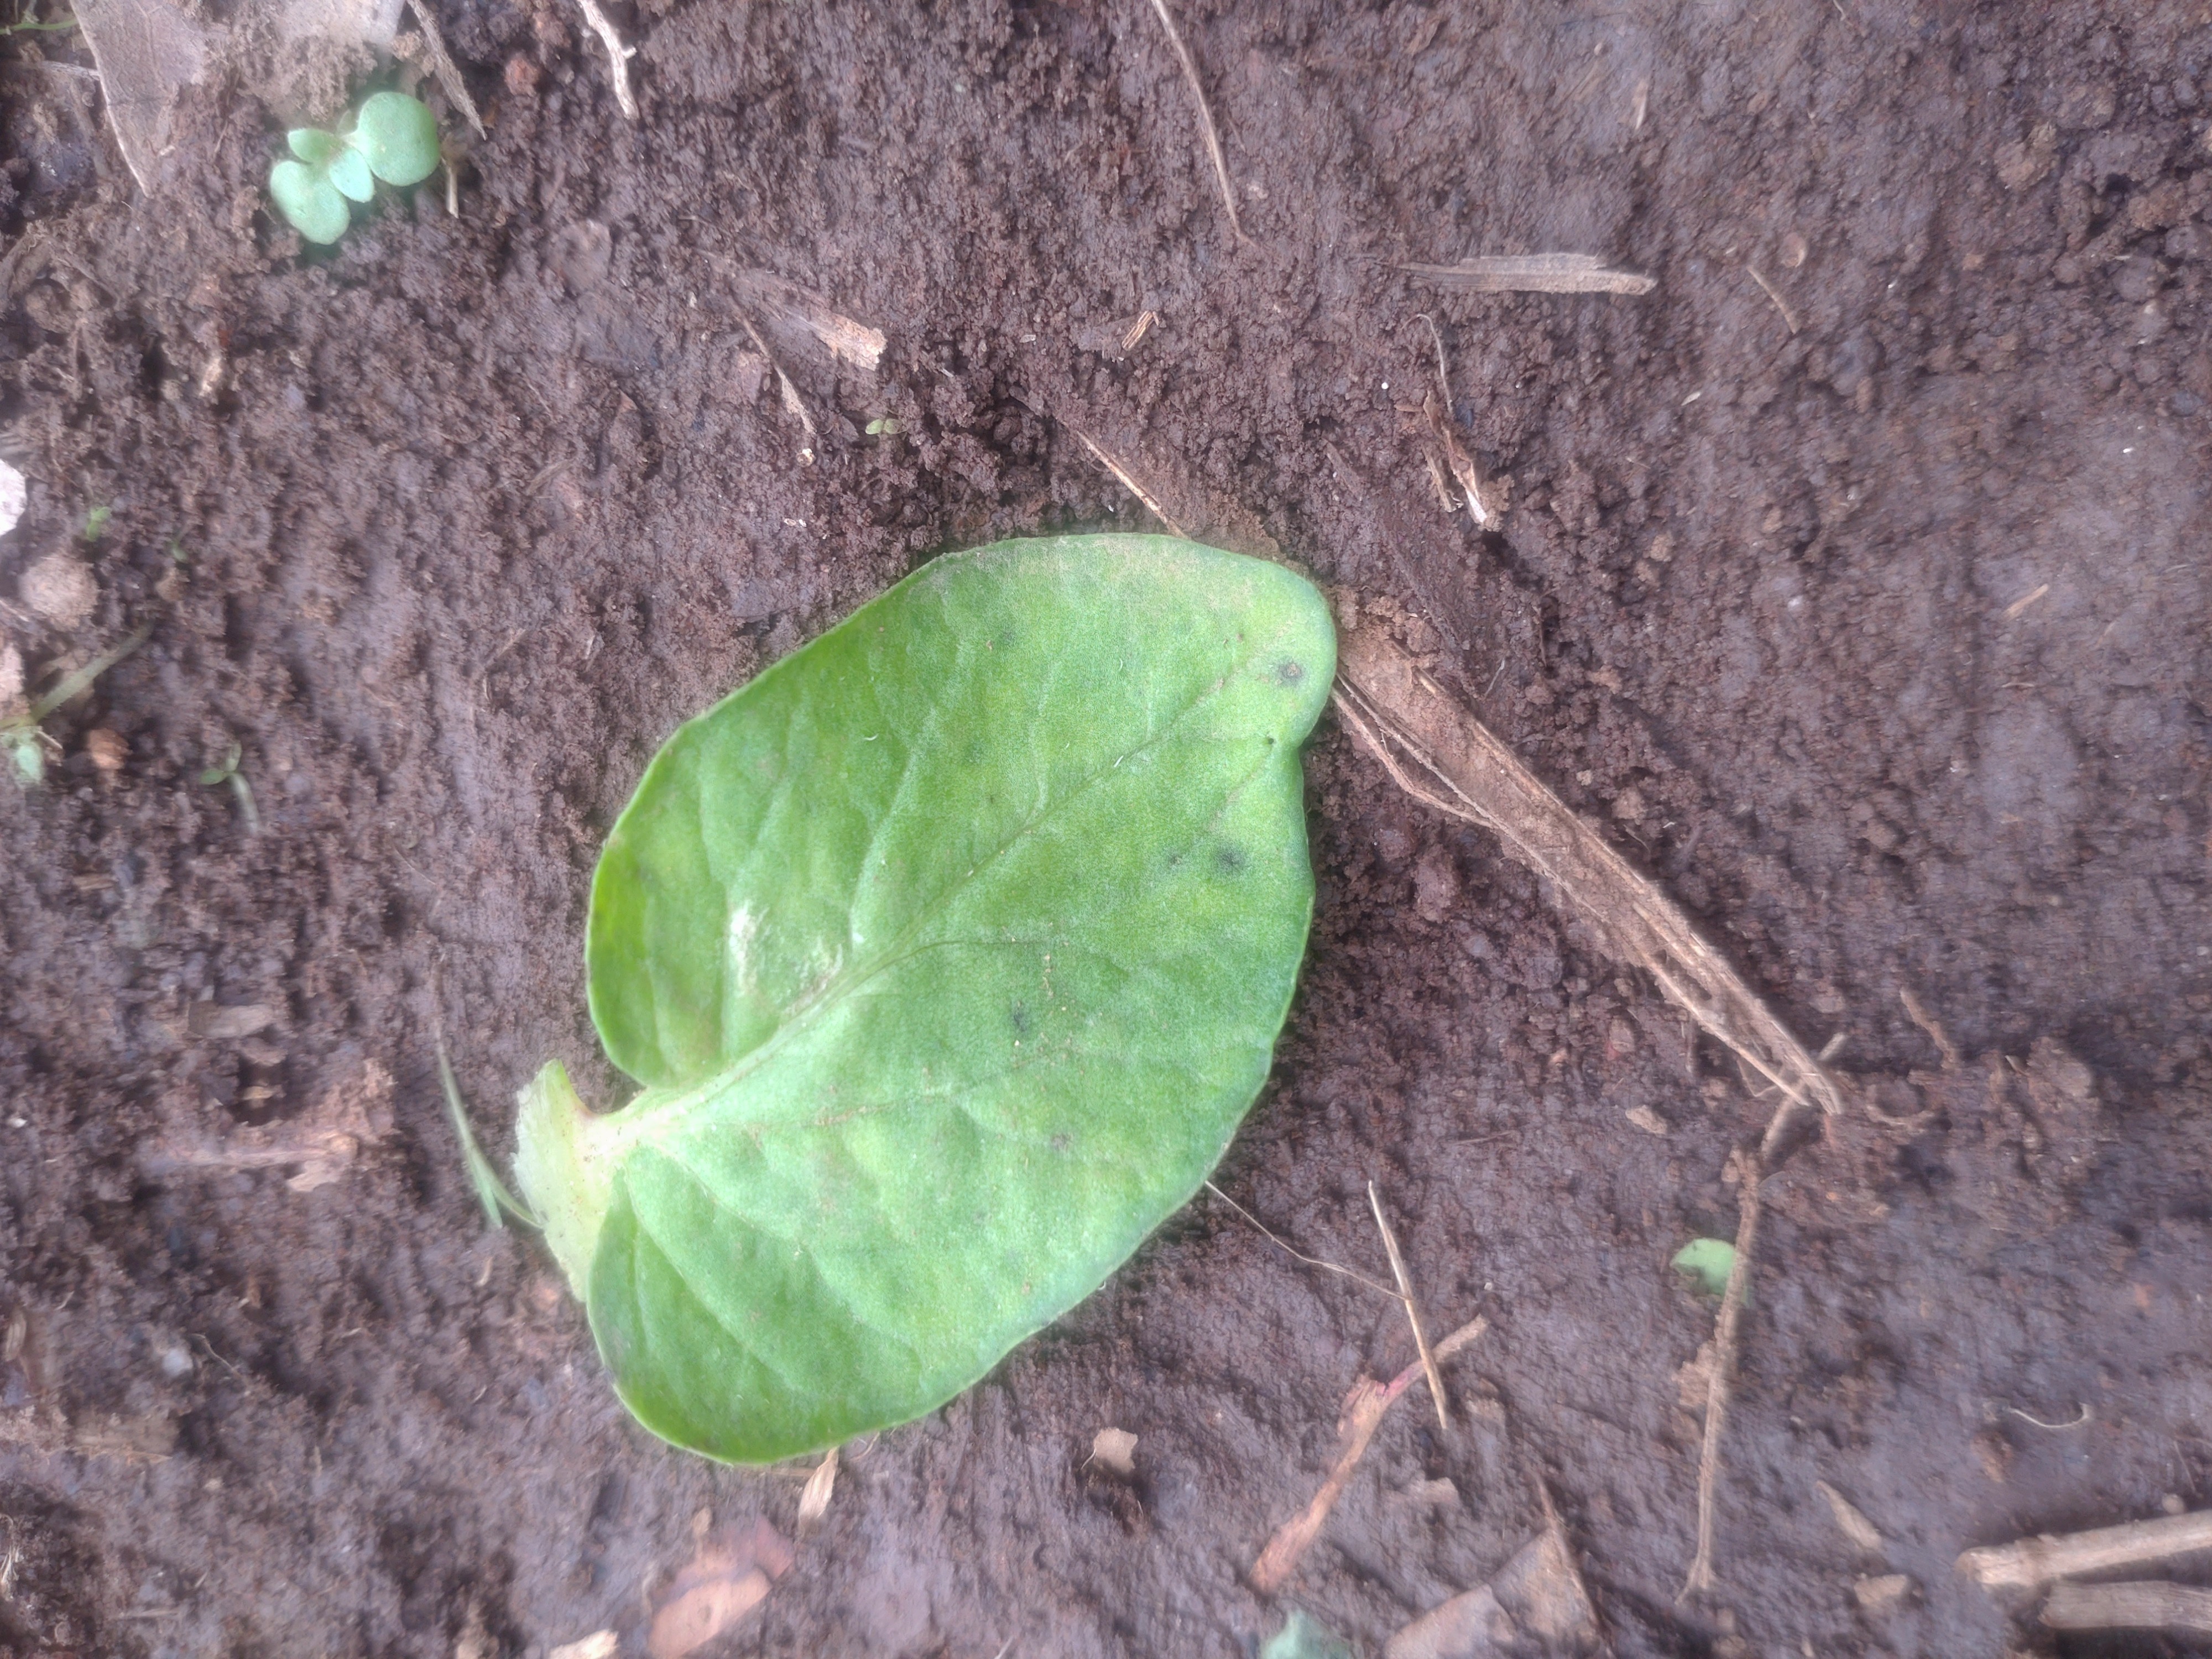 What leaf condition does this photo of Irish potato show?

late blight
